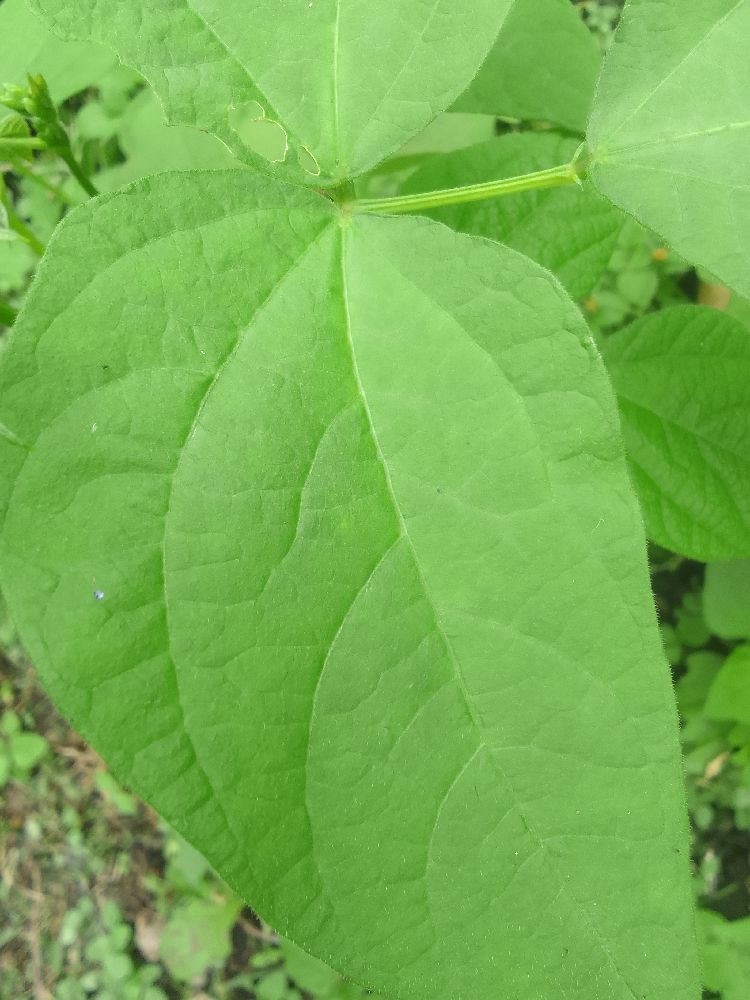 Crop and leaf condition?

common bean, healthy
